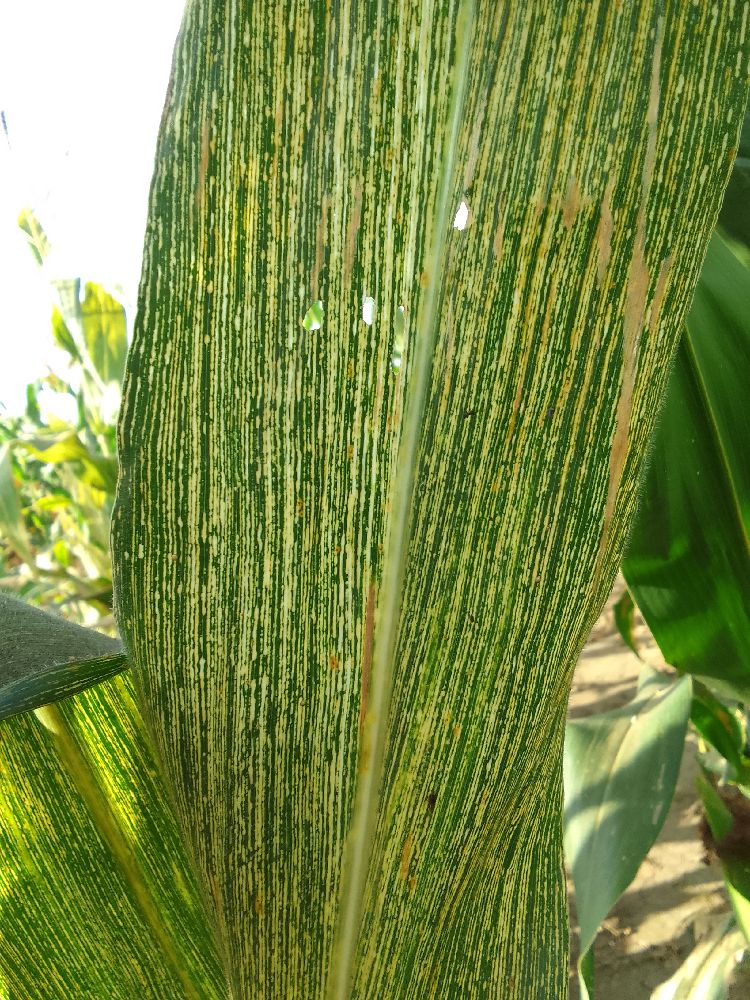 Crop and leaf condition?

maize, maize streak virus
